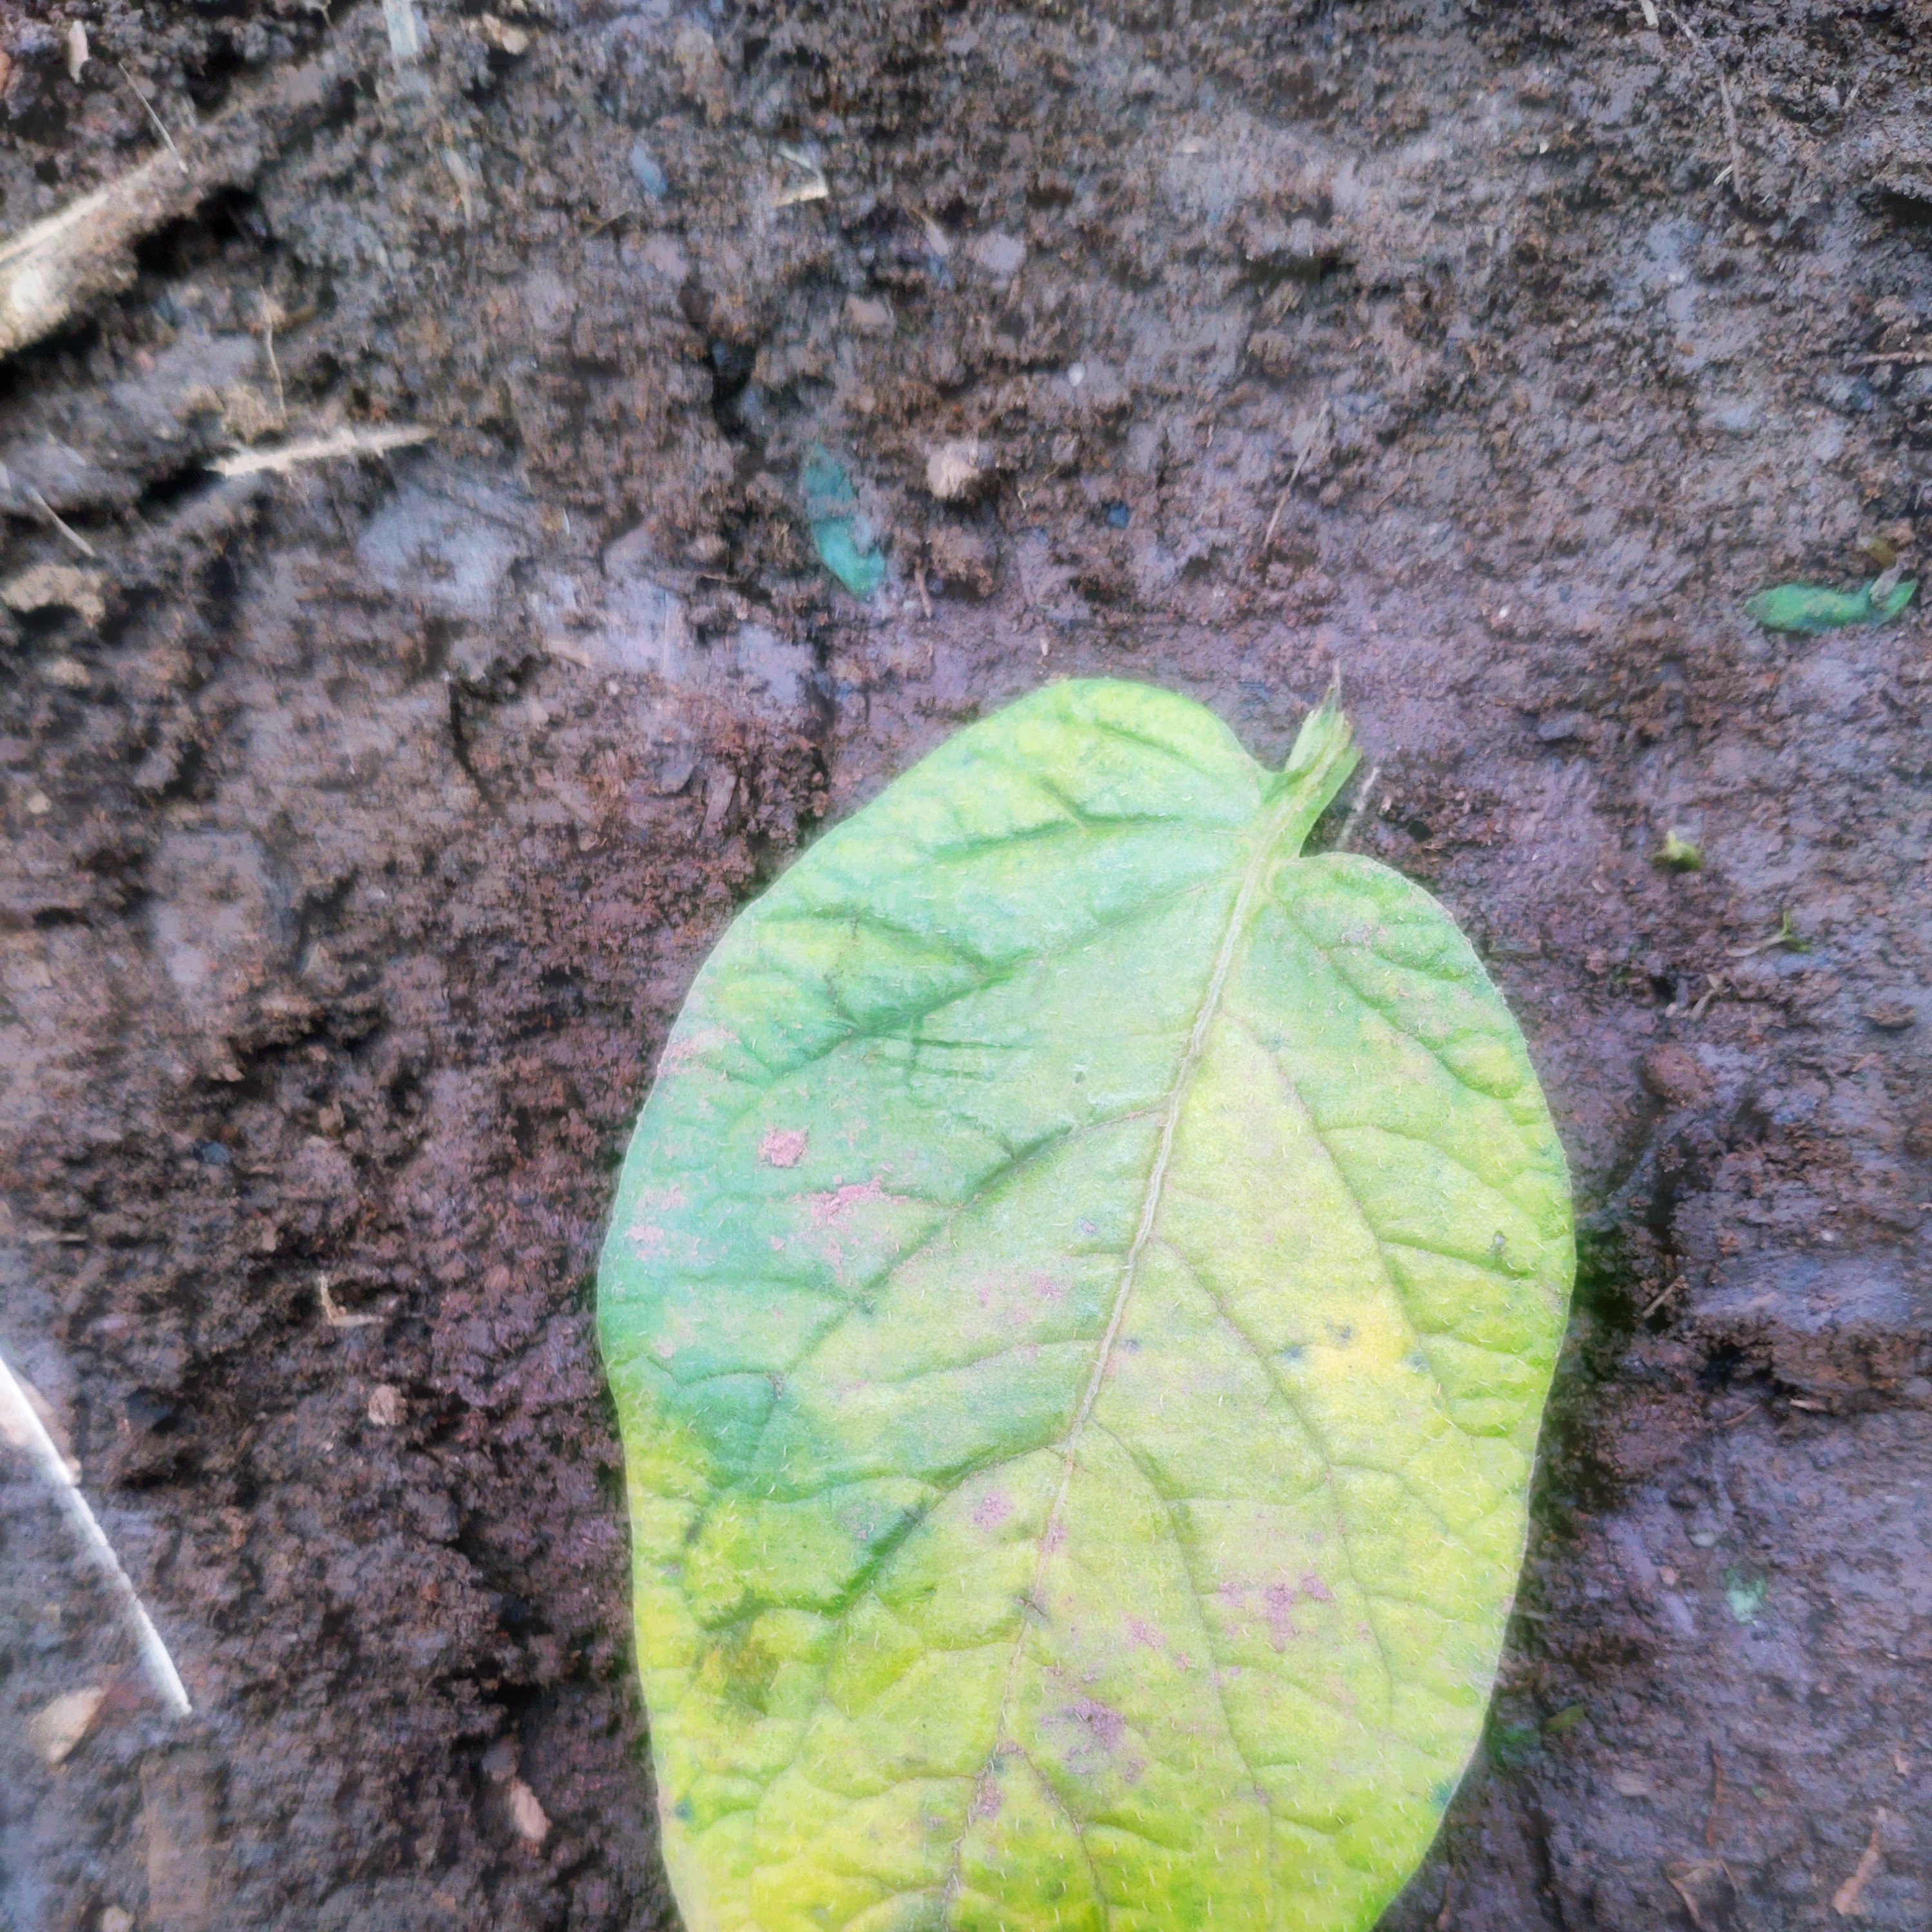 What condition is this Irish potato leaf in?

late blight
